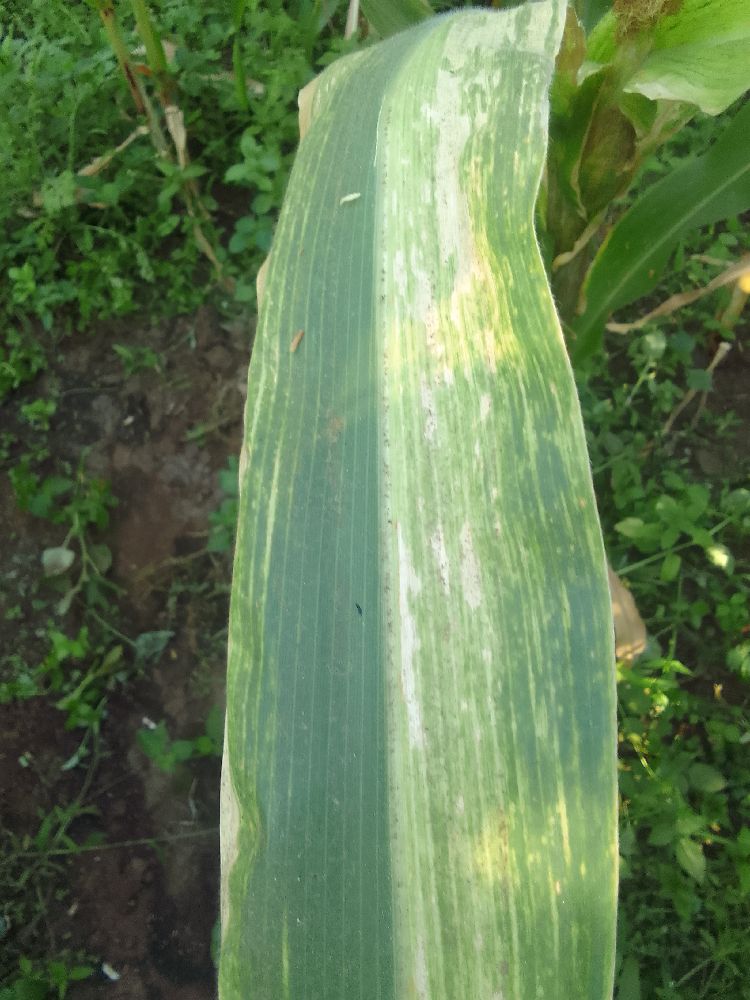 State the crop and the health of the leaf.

maize, maize lethal necrosis
